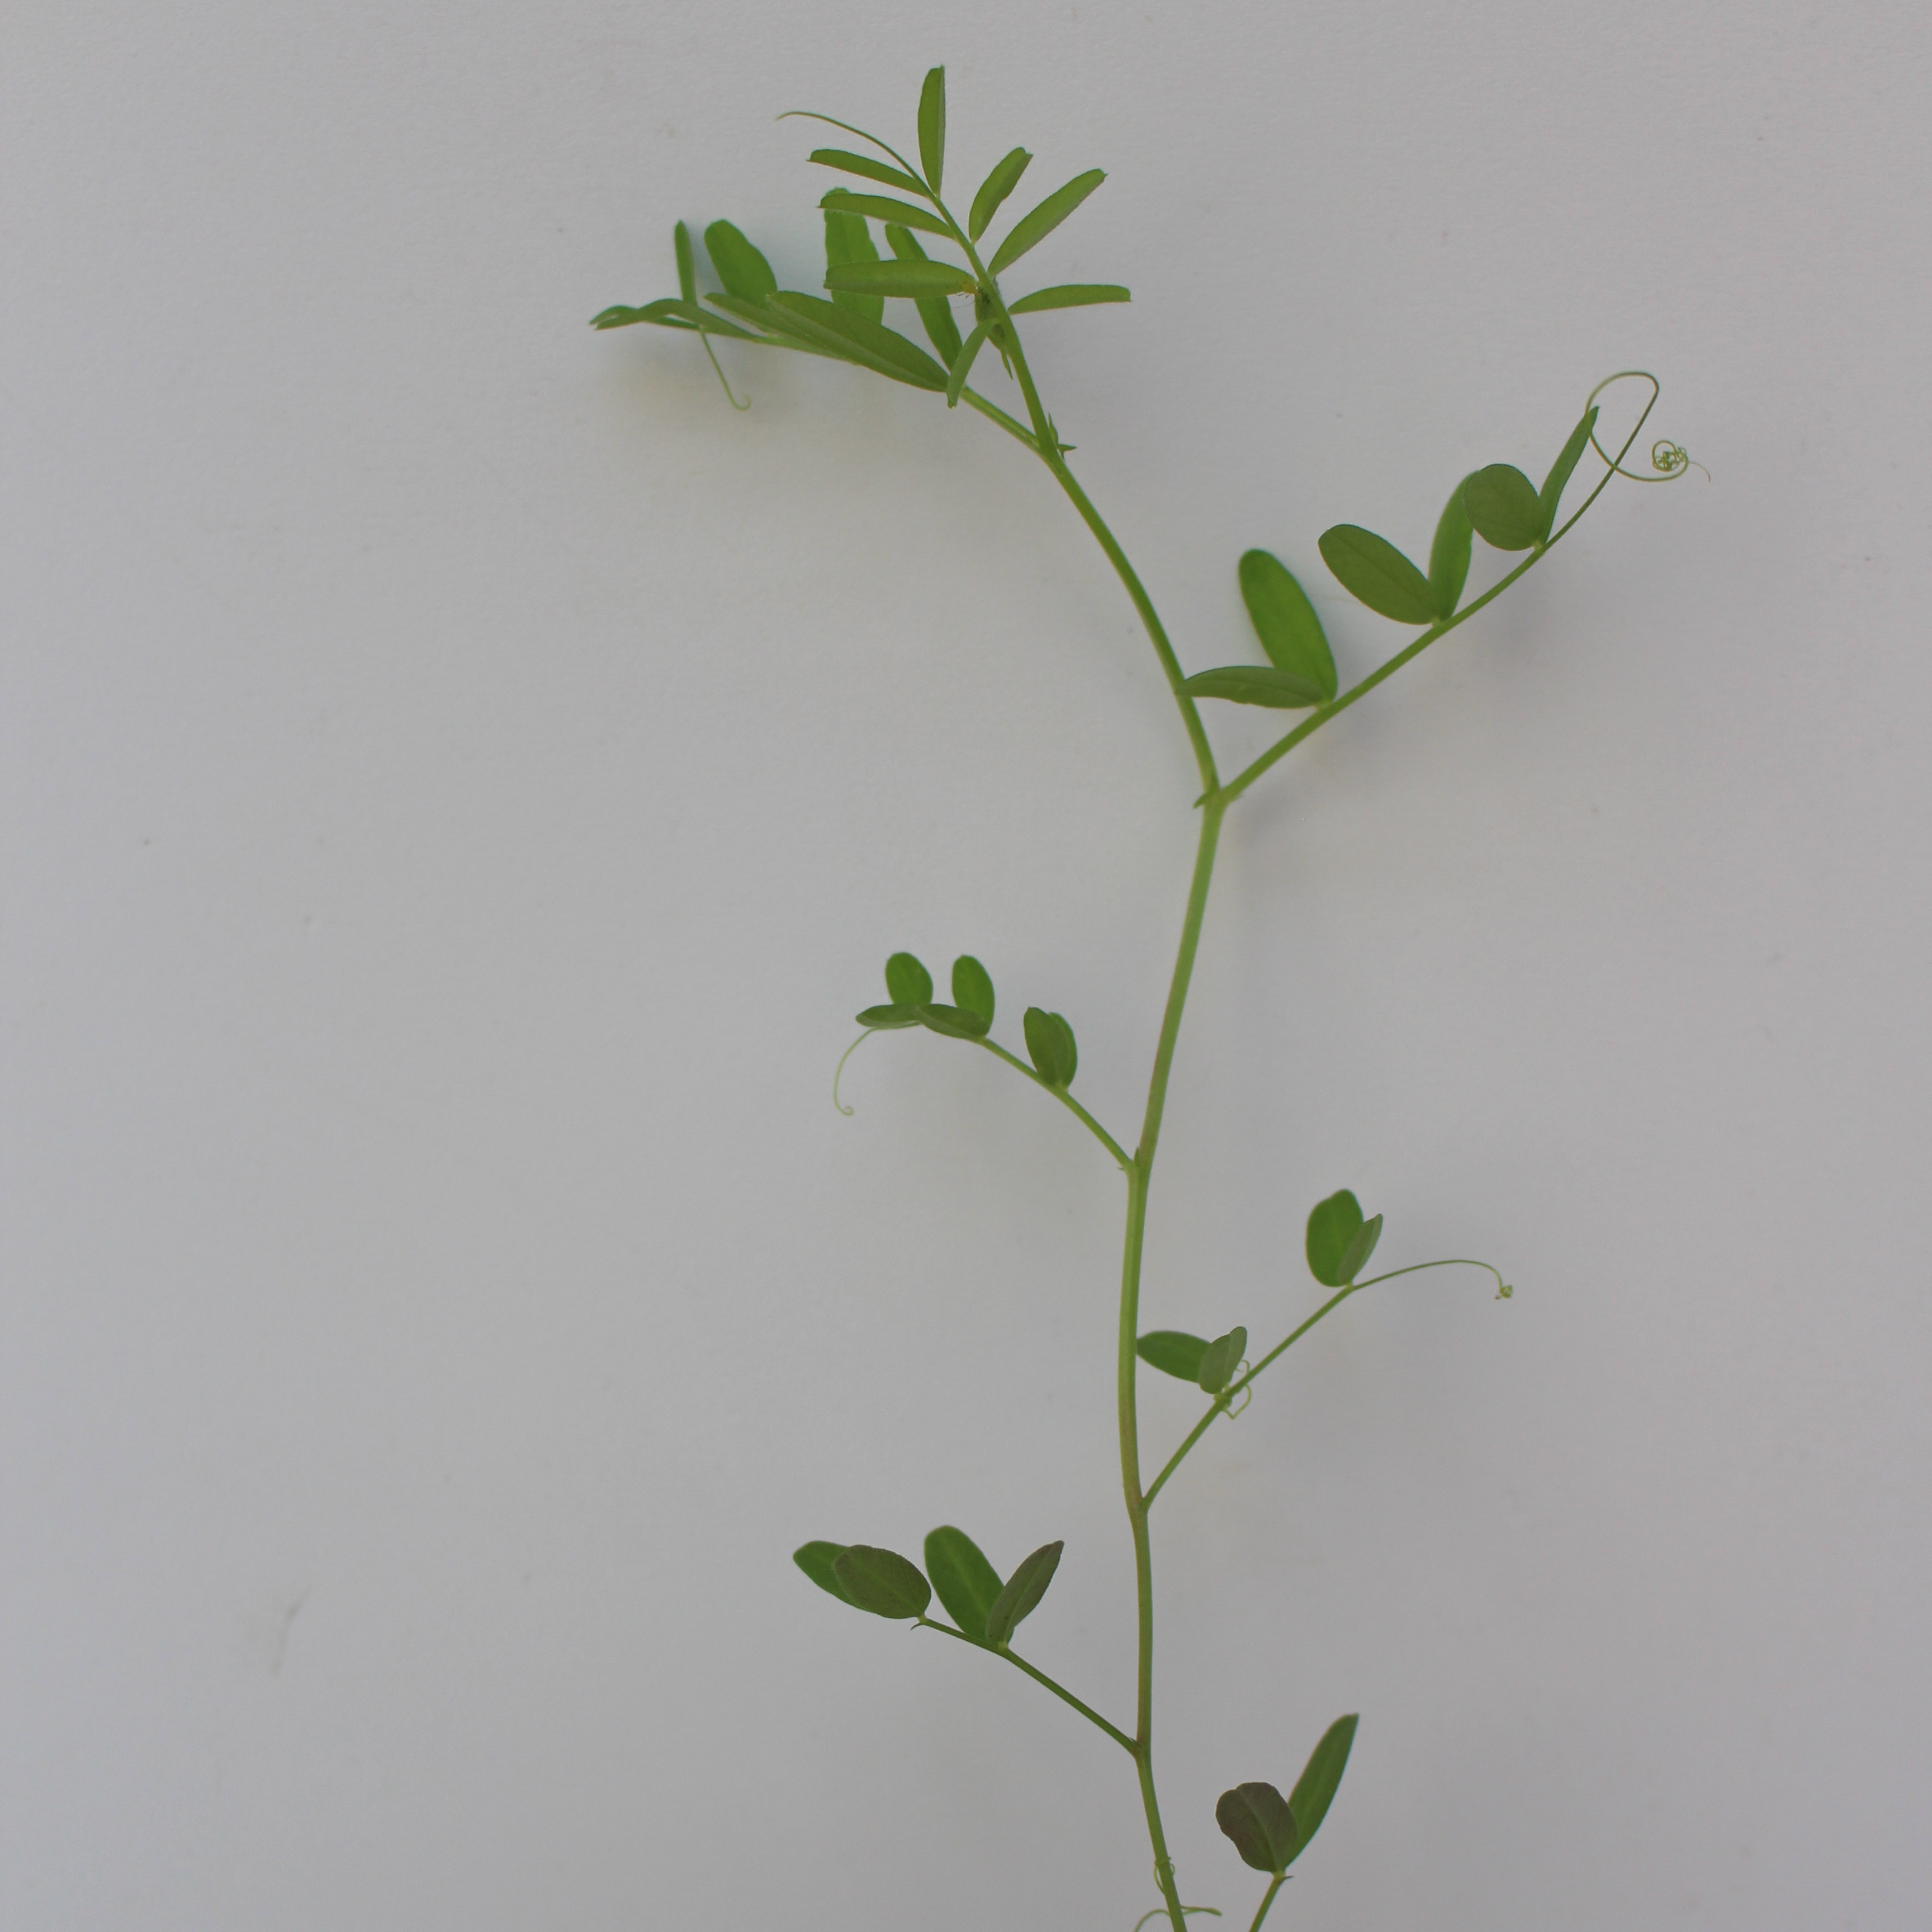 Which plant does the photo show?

Vicia sativa
